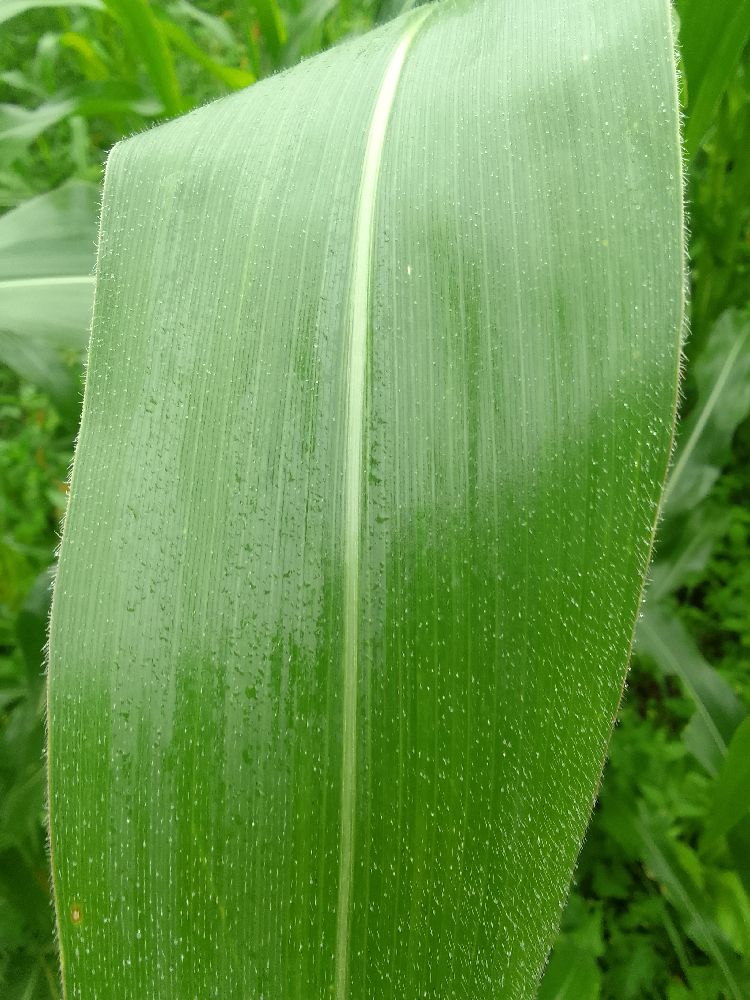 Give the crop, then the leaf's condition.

maize, healthy
